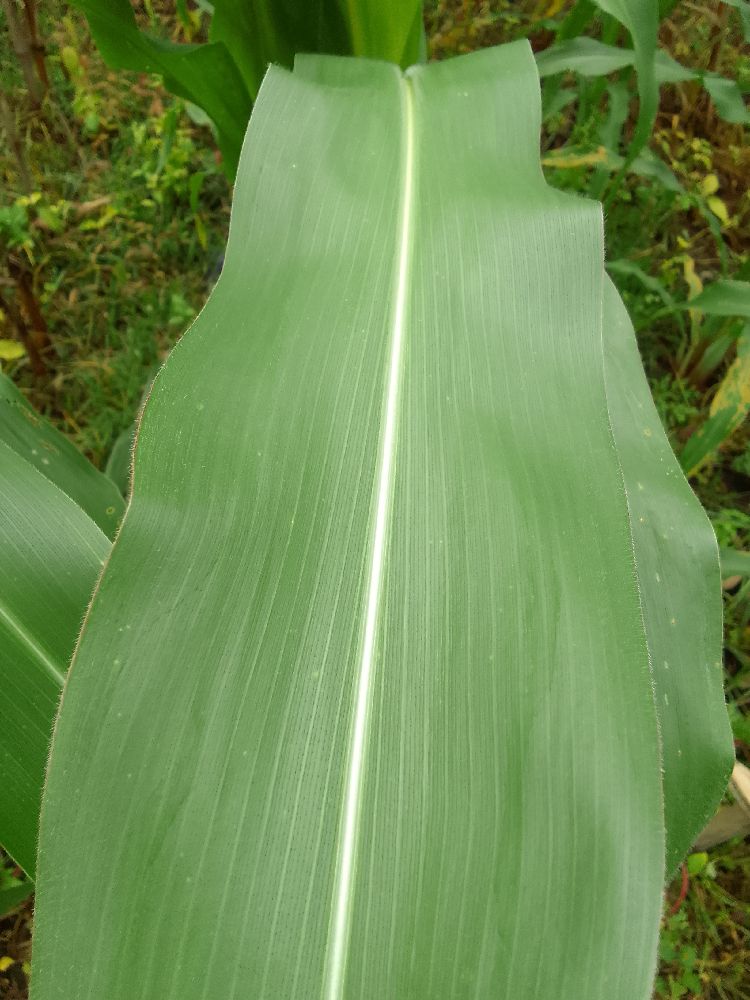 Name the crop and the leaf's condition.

maize, healthy
